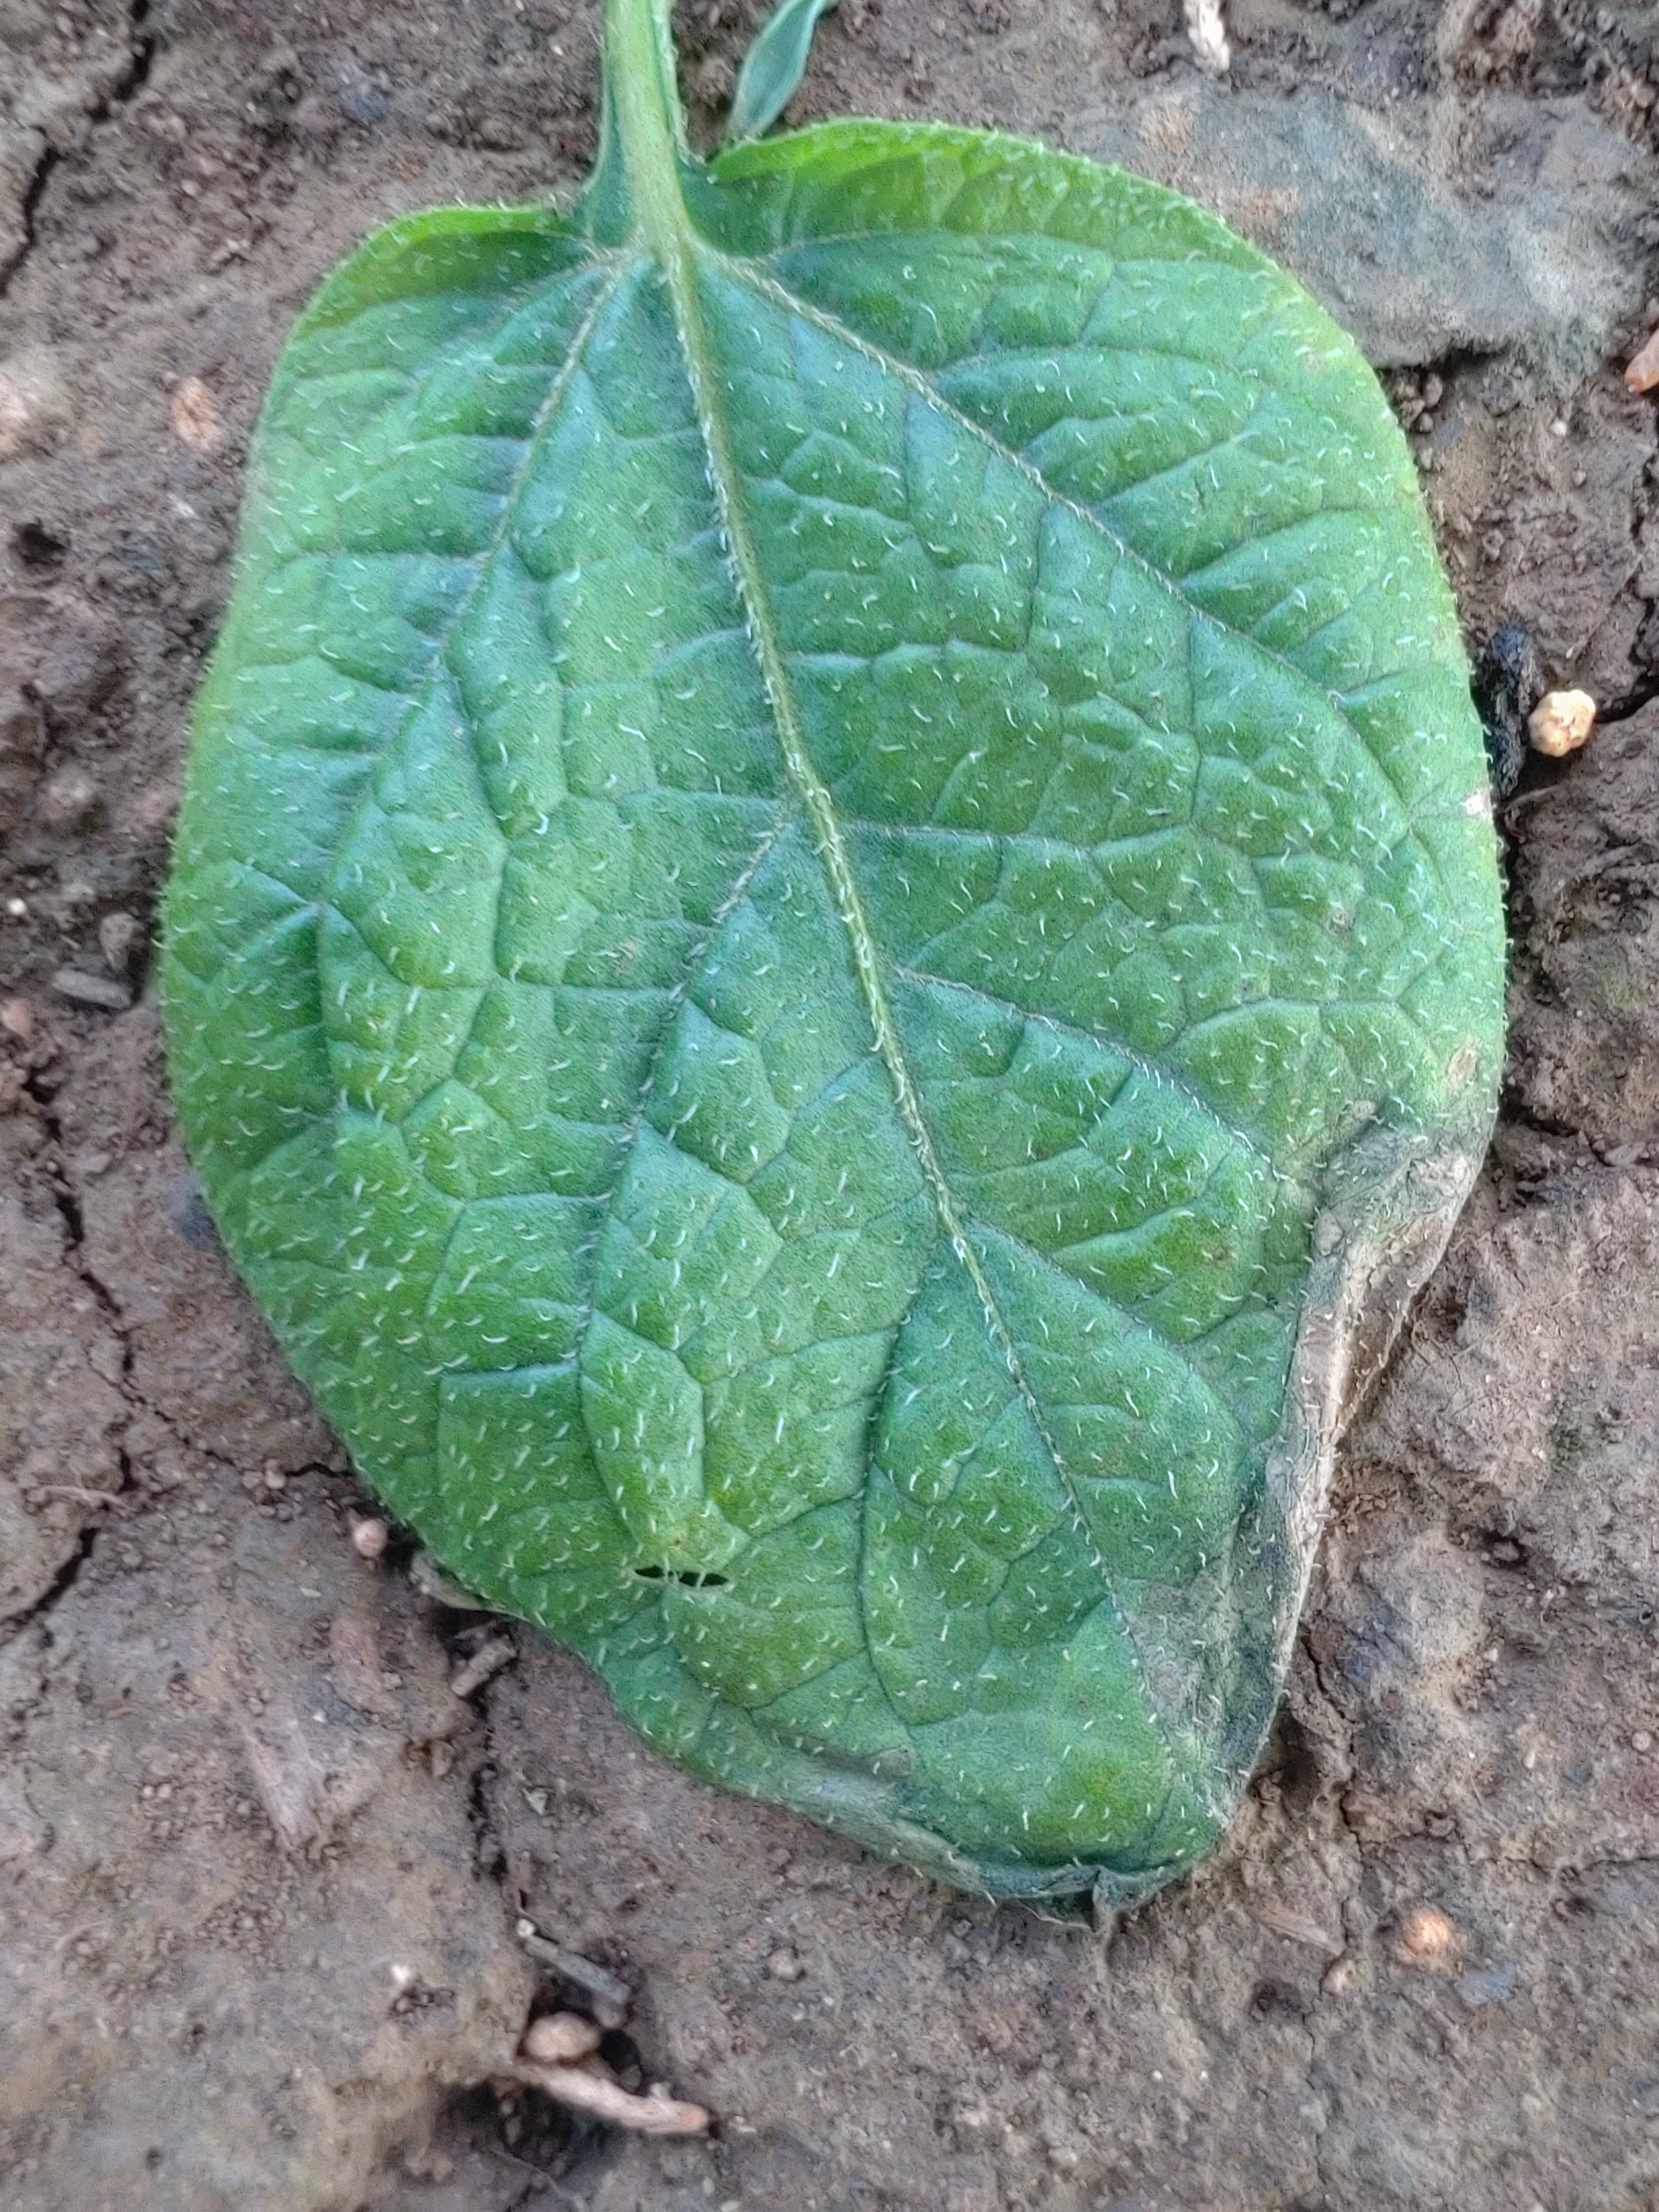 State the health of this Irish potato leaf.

early blight
